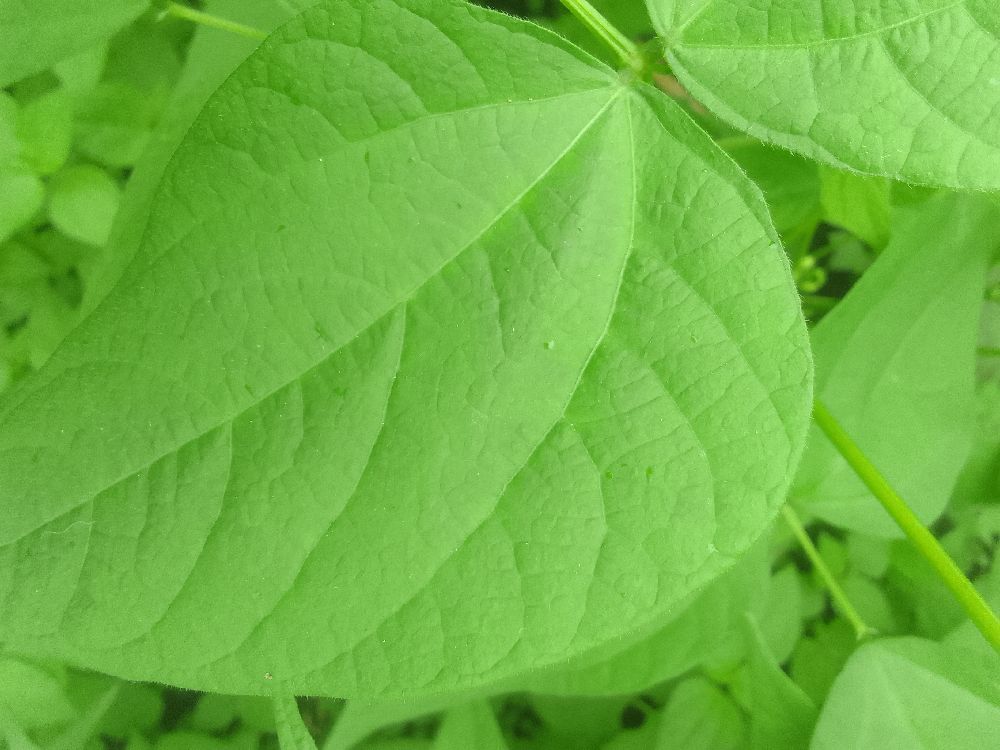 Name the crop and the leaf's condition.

common bean, healthy
